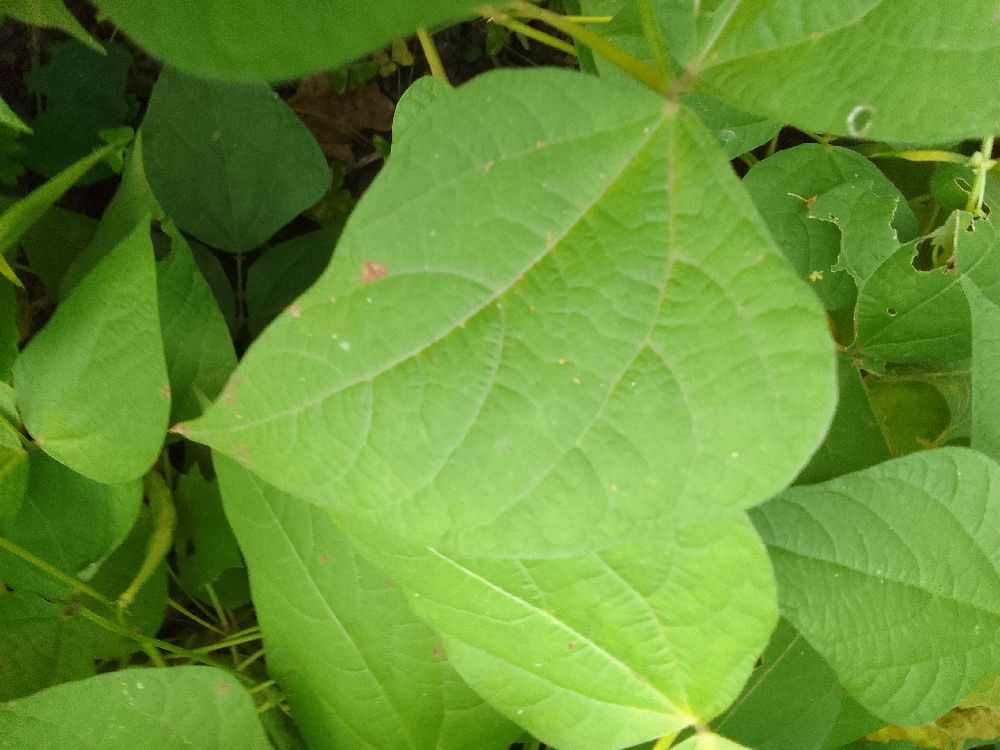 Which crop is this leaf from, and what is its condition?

common bean, healthy
